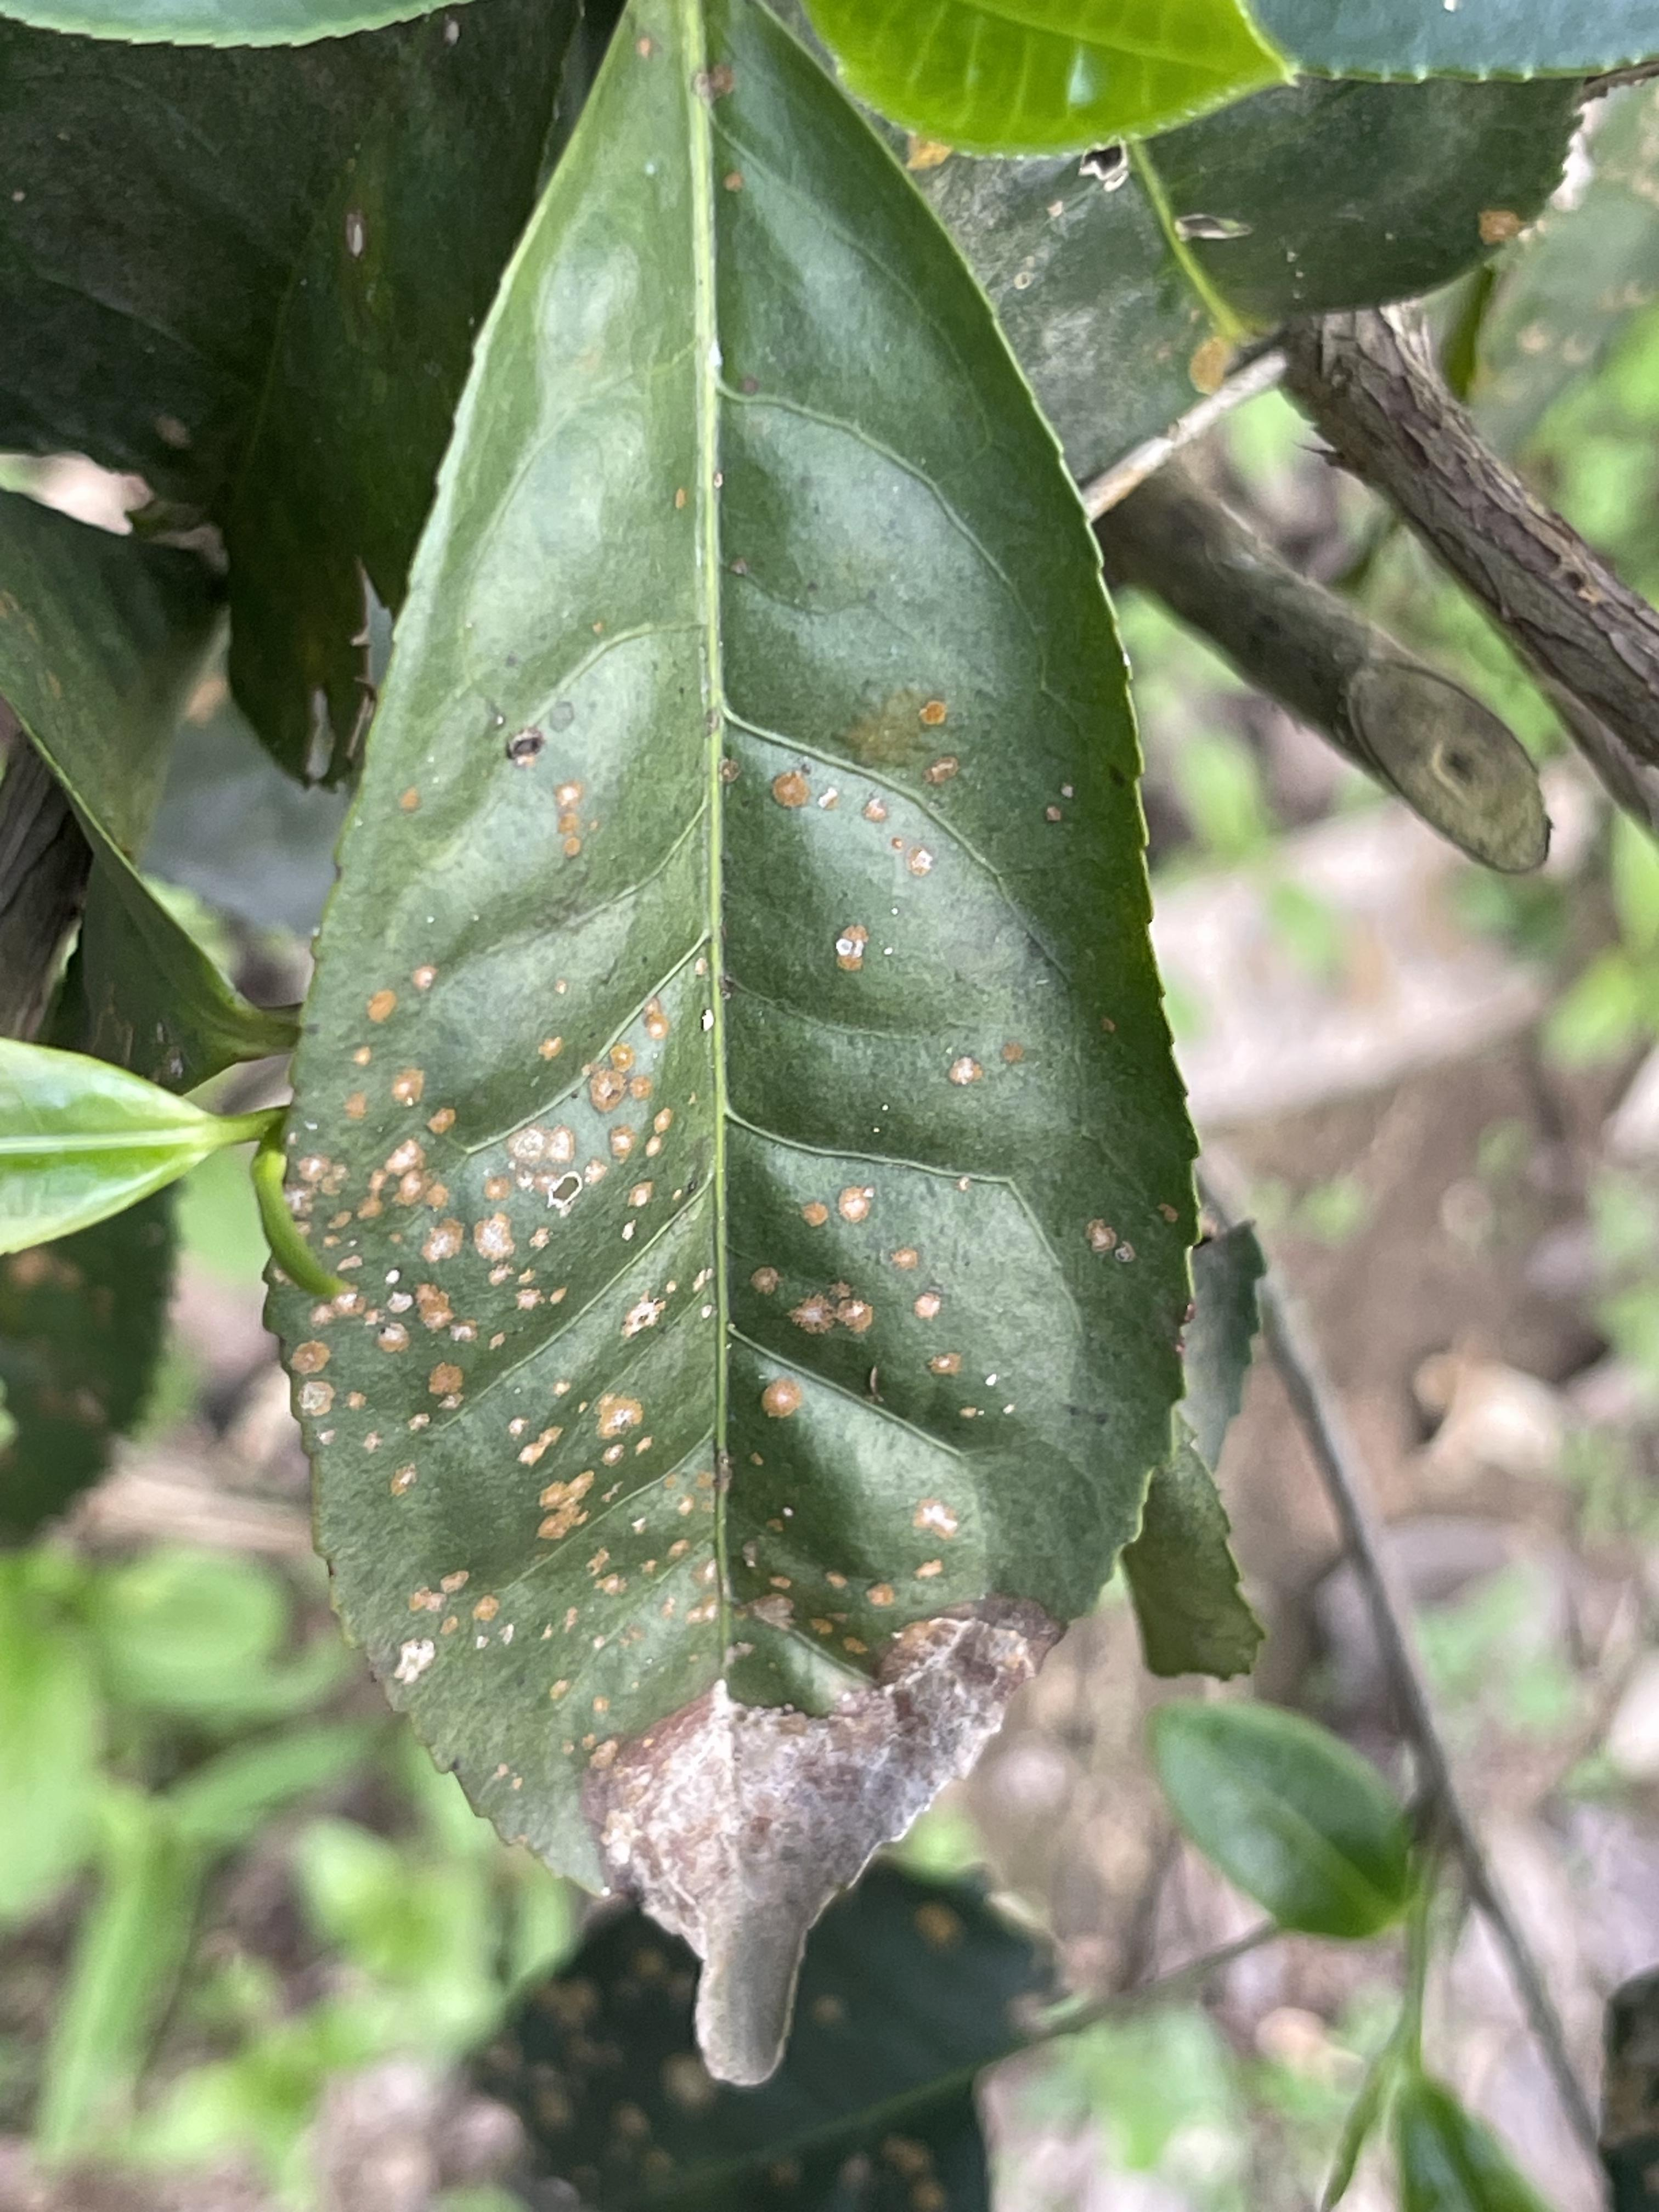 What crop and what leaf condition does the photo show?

tea, blight
